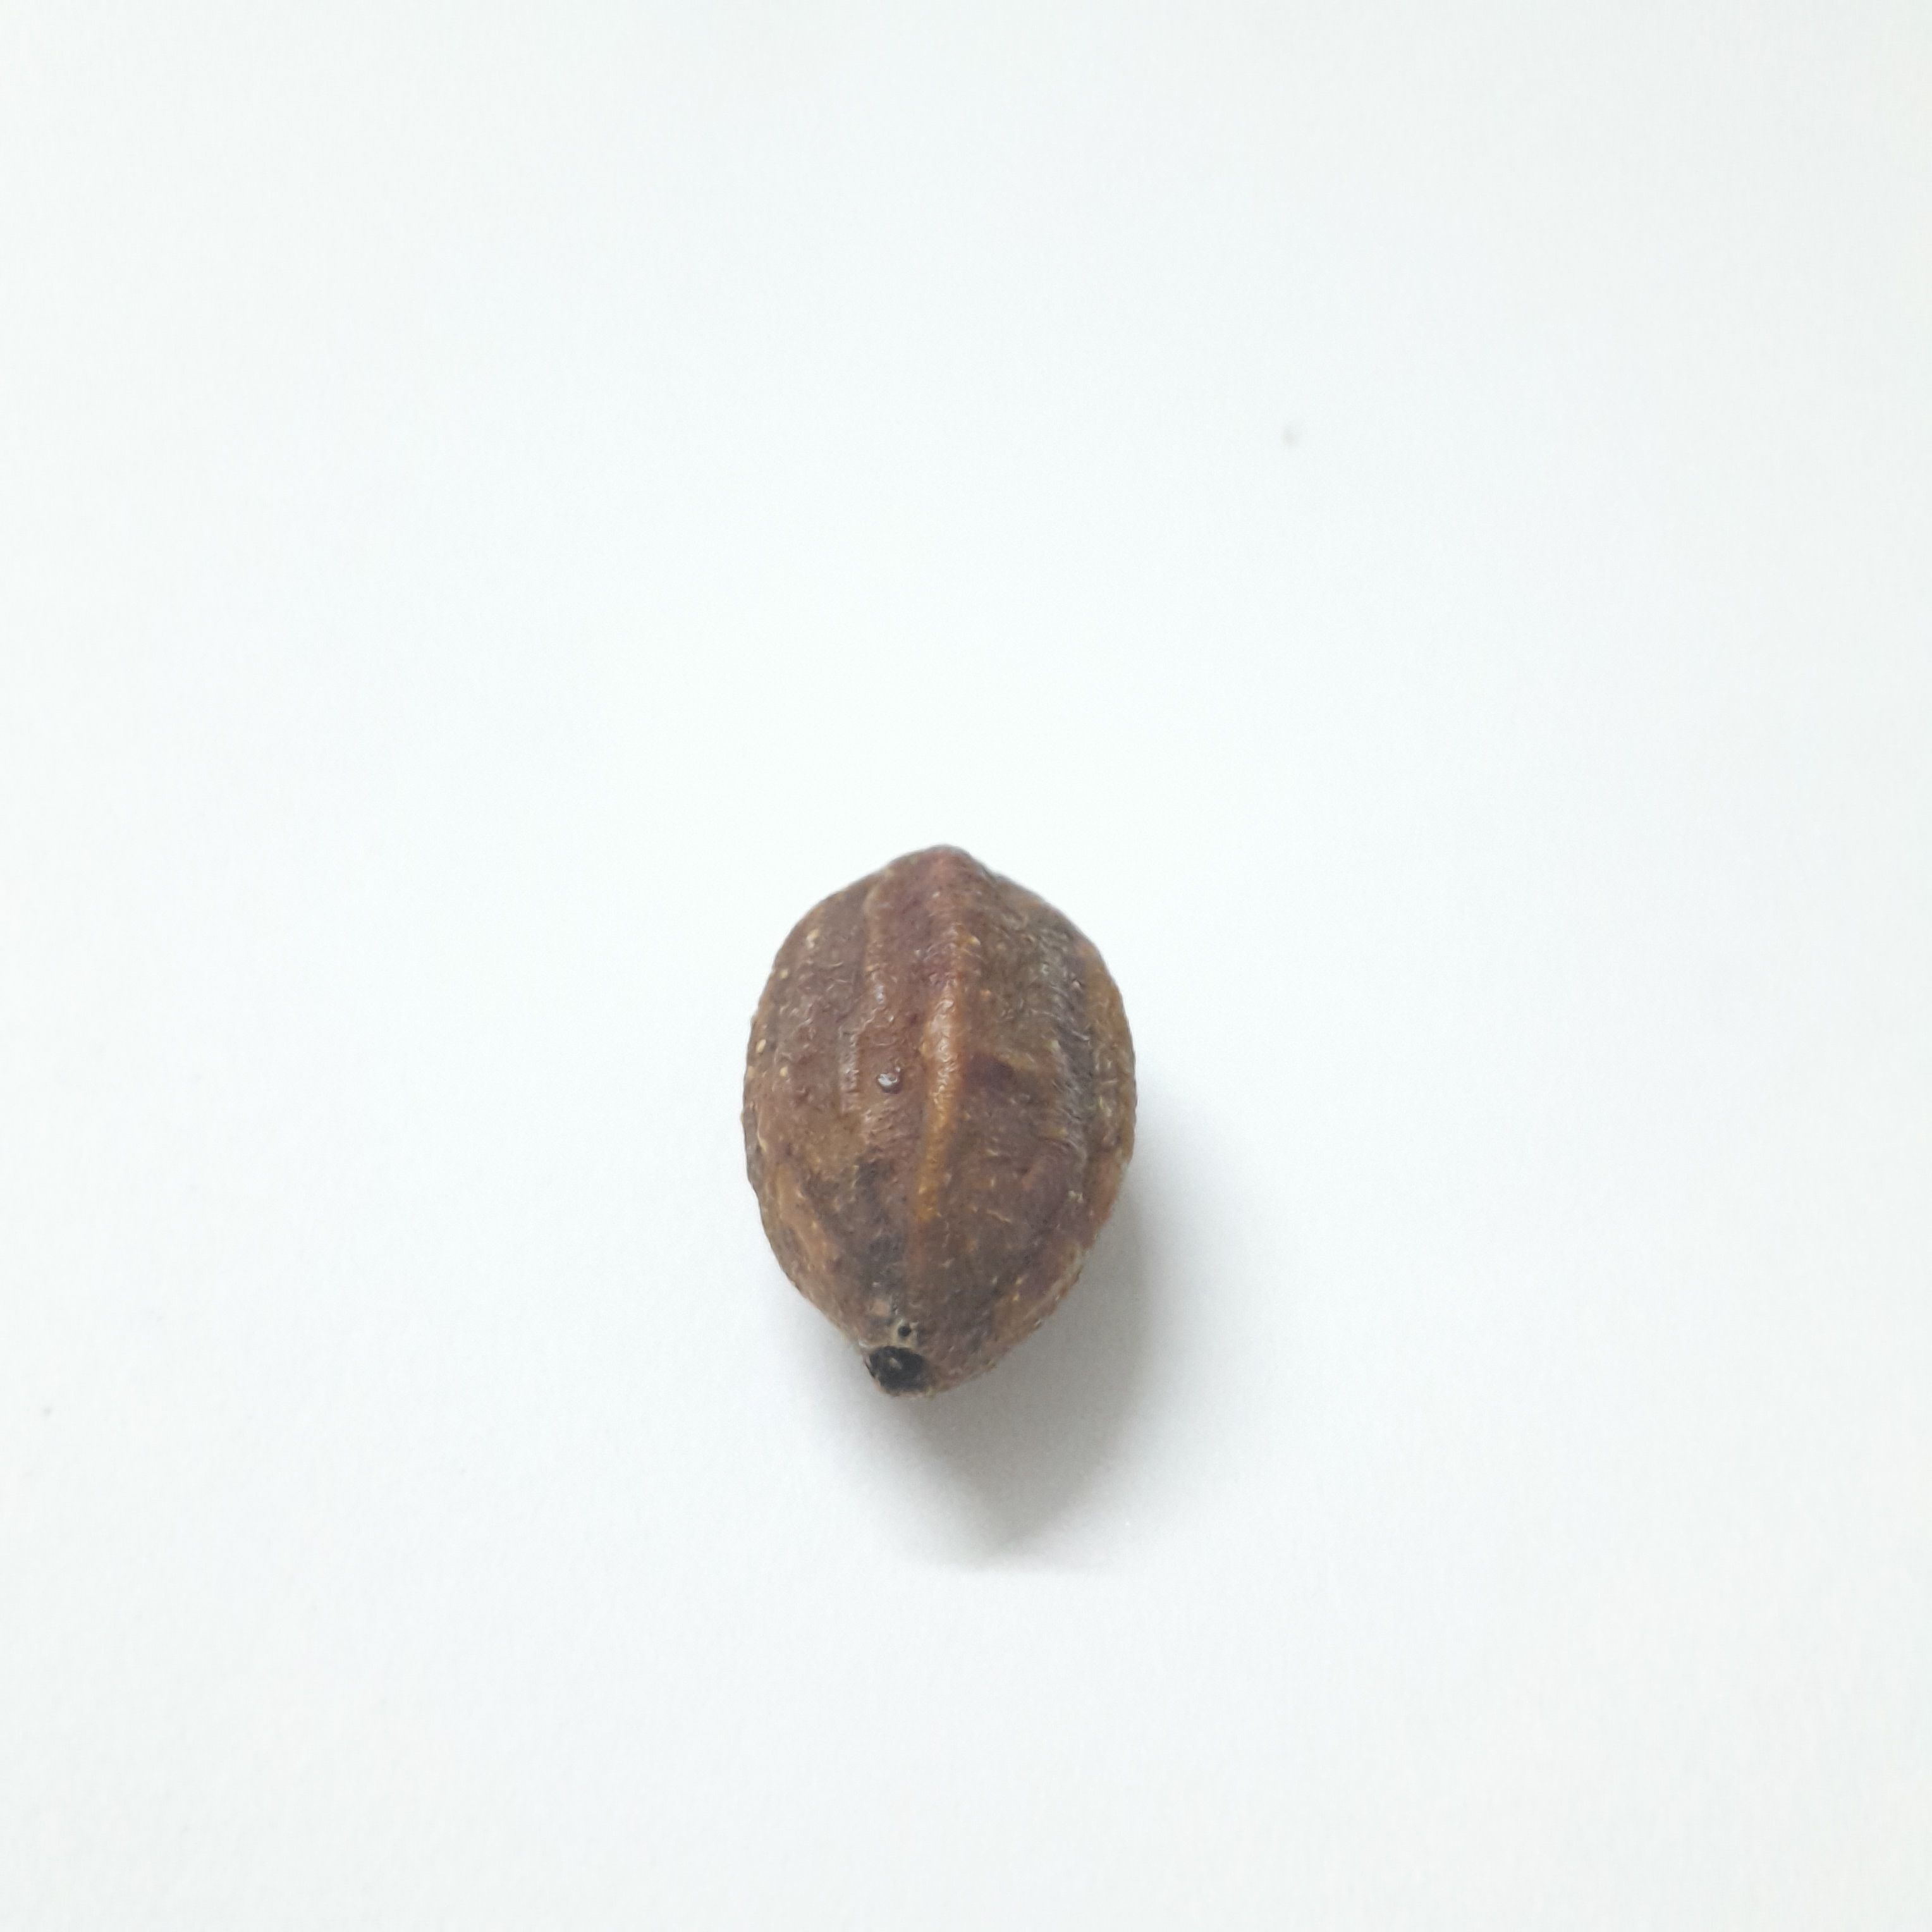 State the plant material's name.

hirdaa
